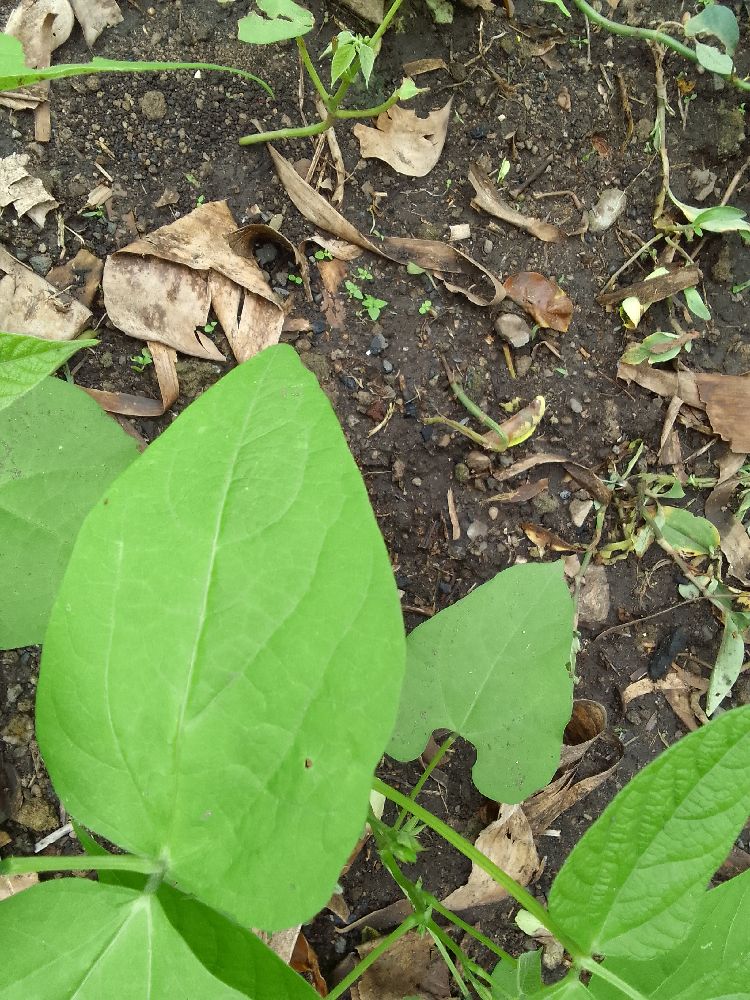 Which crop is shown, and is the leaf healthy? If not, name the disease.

common bean, healthy
